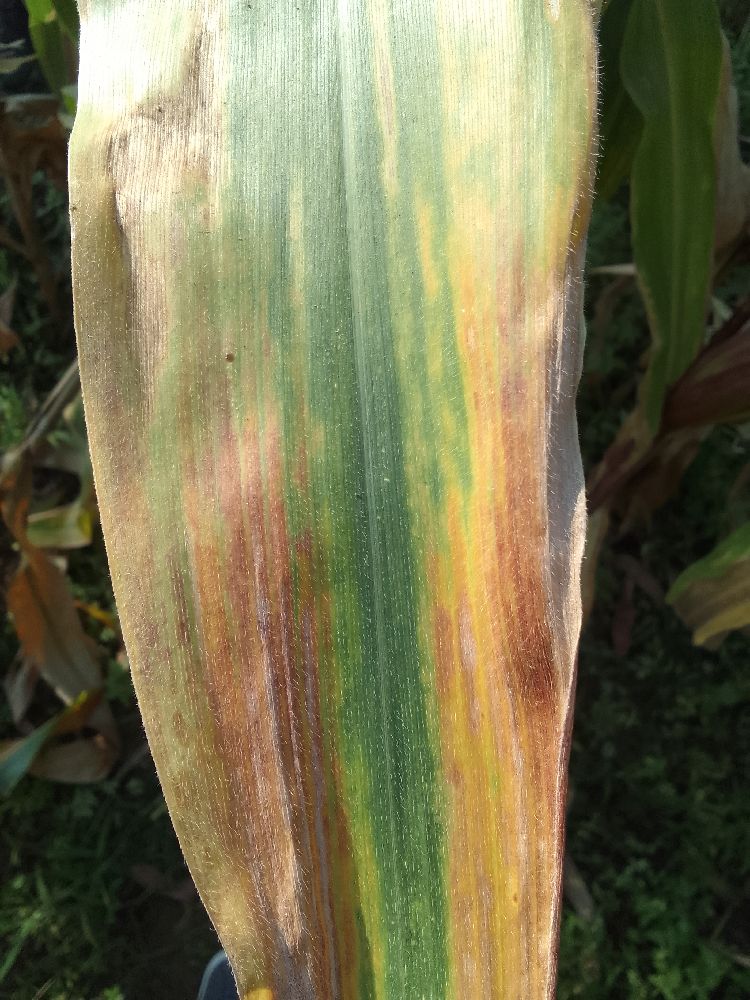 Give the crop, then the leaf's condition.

maize, maize lethal necrosis
